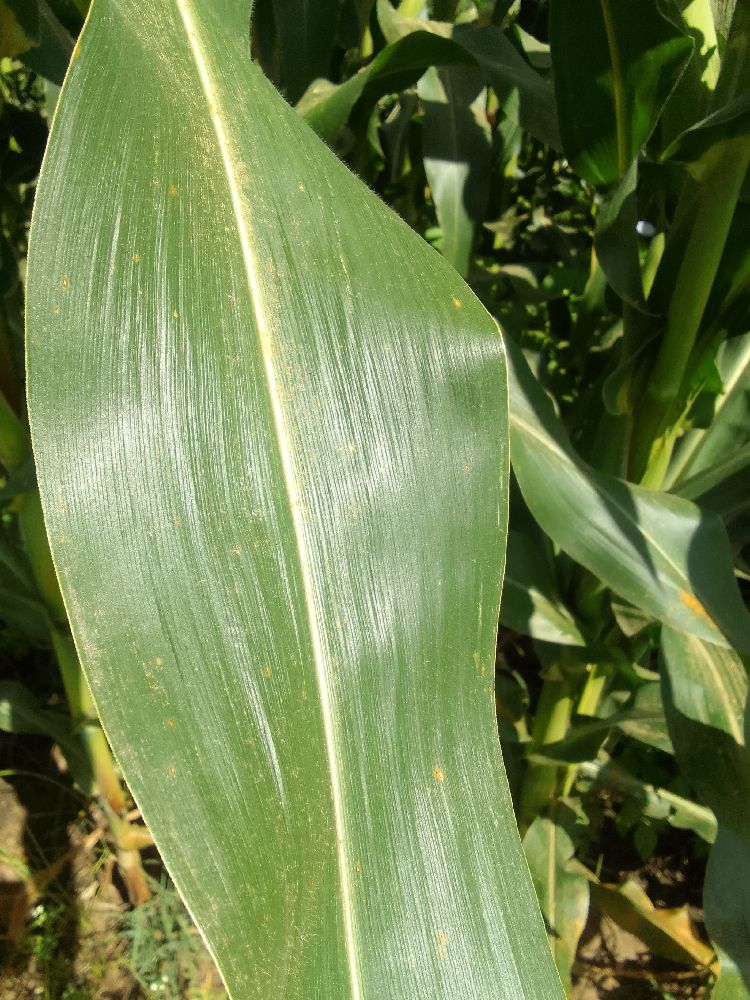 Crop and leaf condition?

maize, healthy
